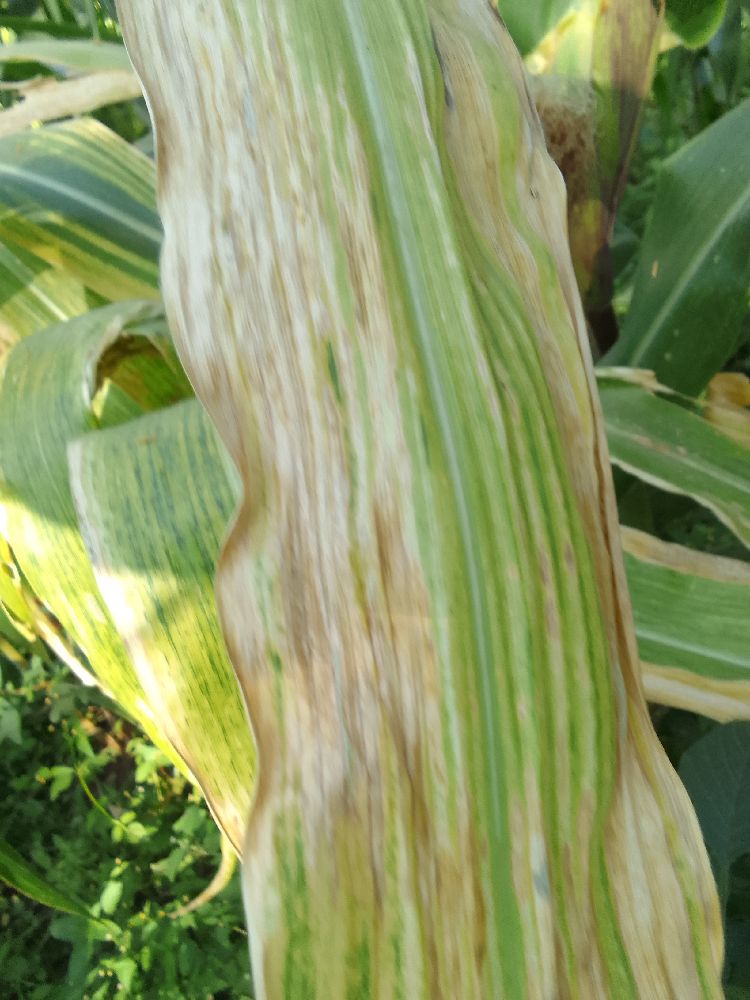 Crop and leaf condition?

maize, maize lethal necrosis
